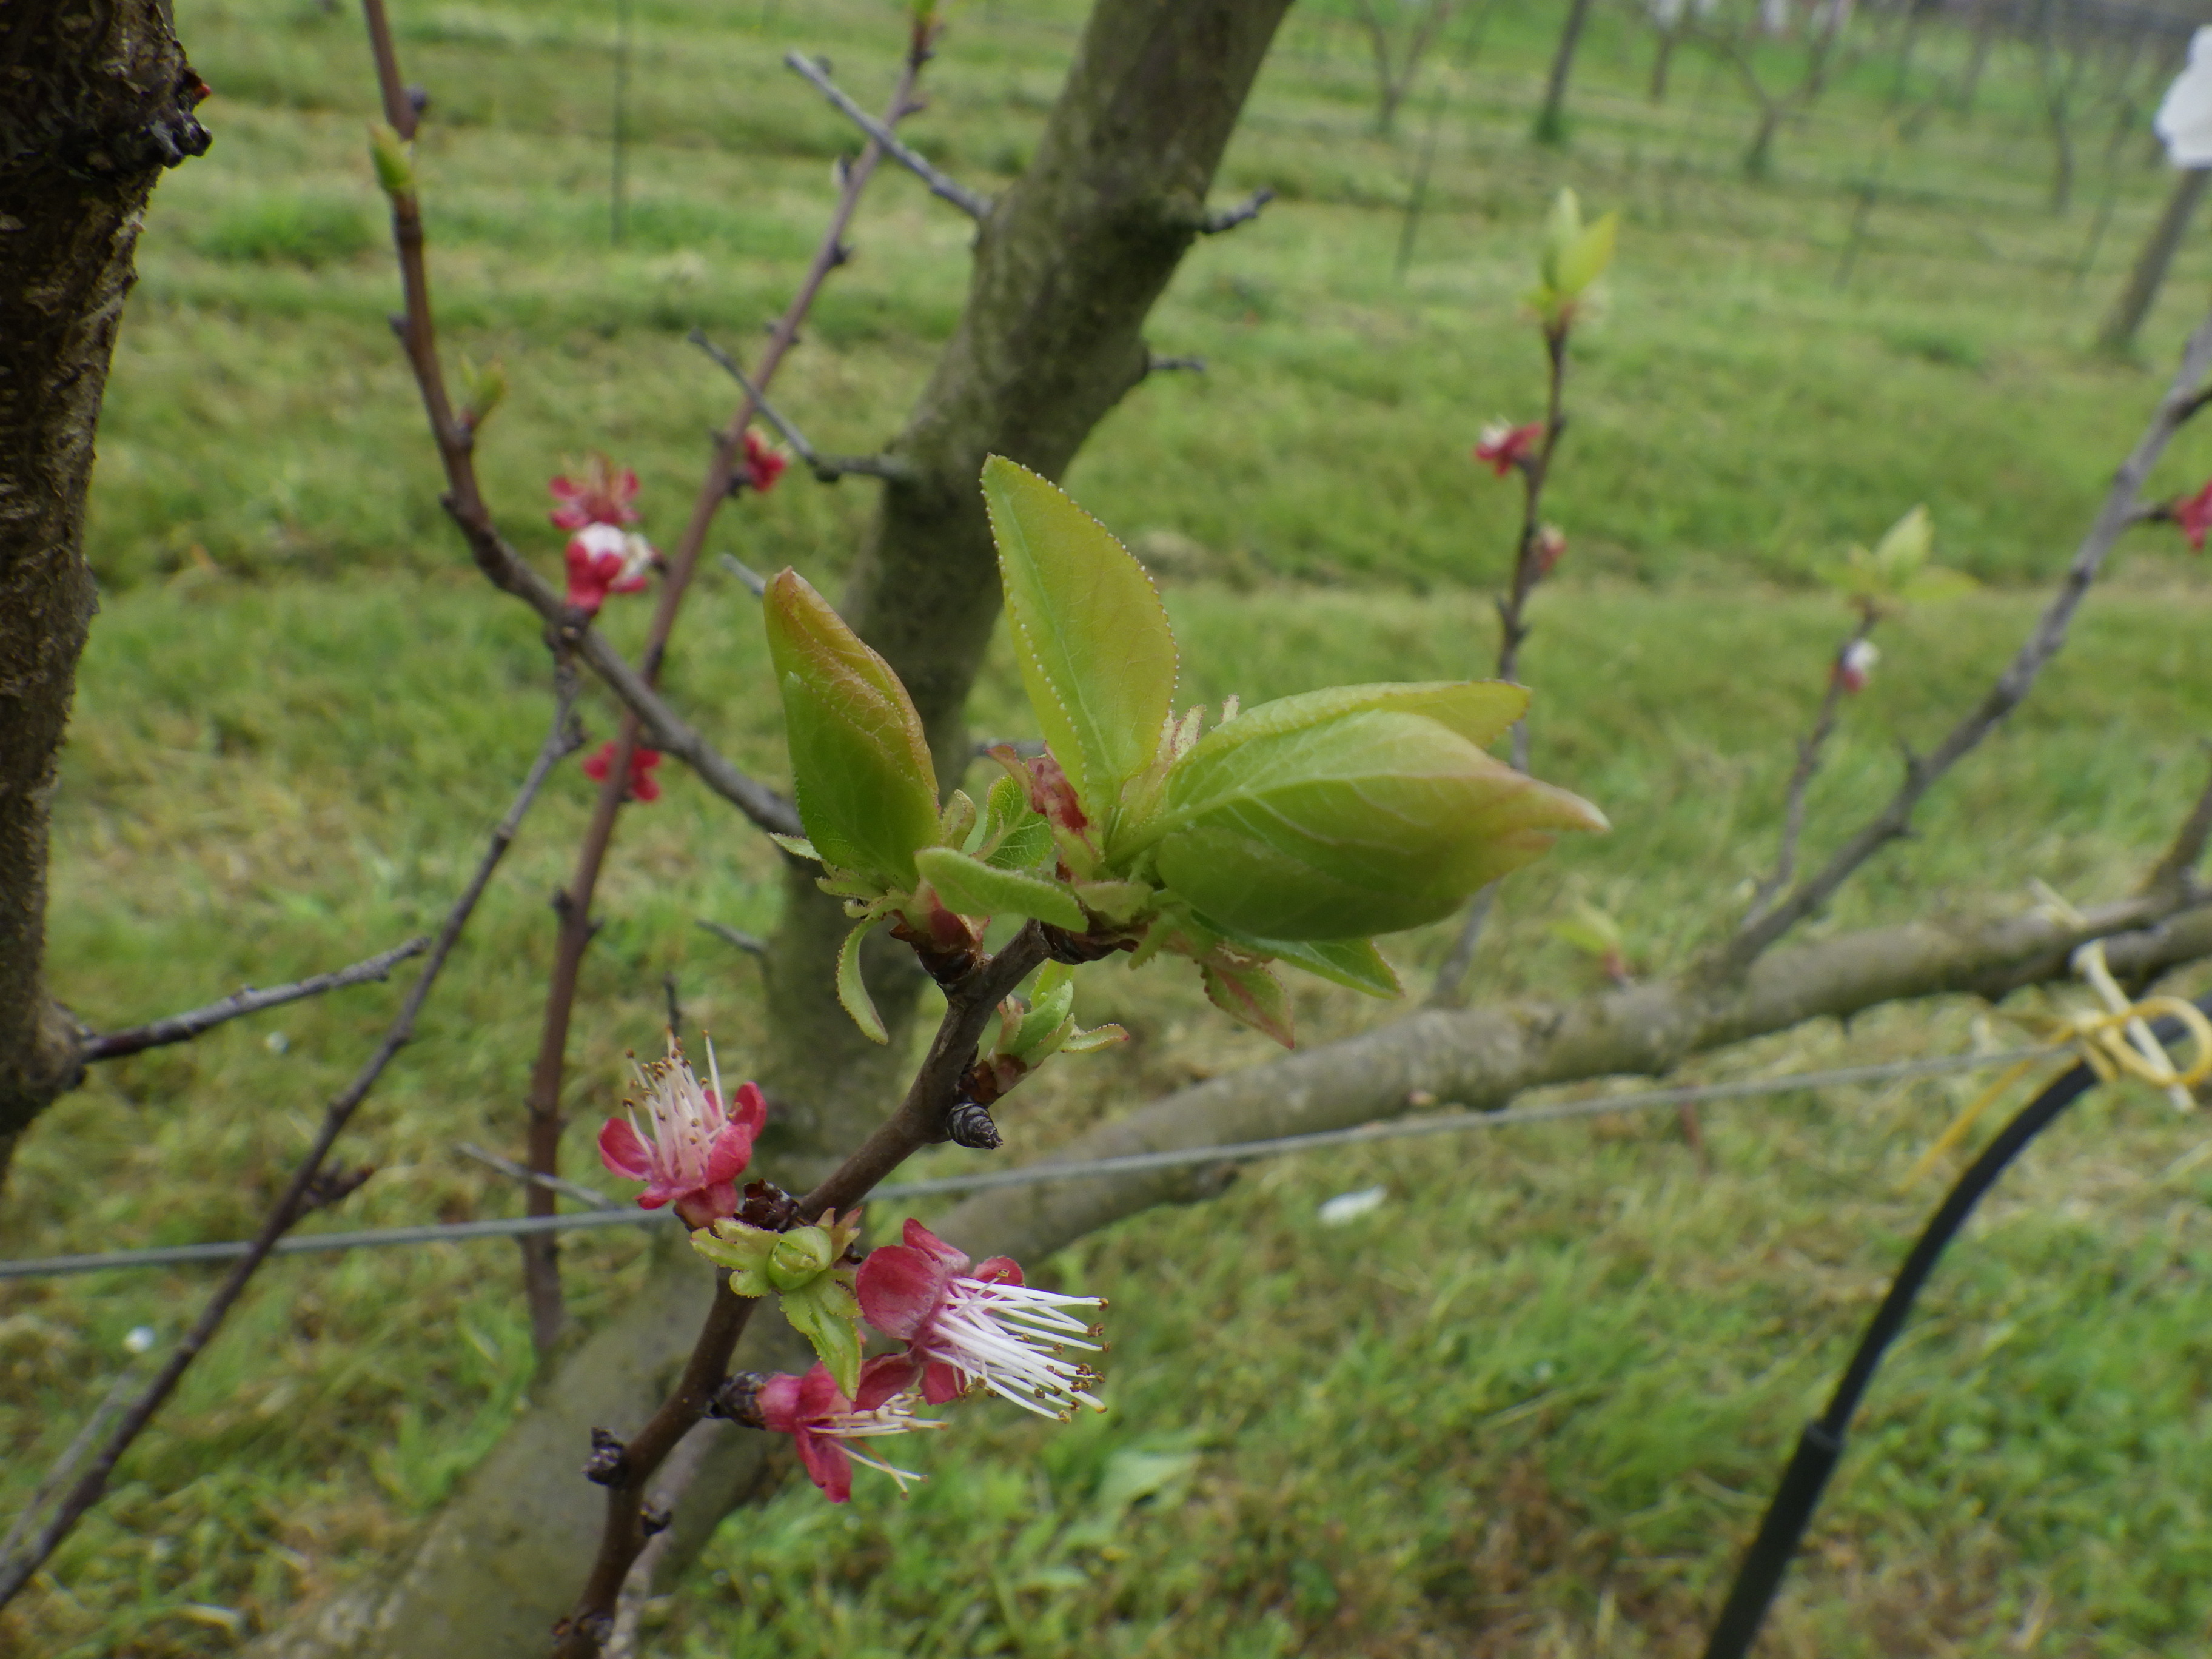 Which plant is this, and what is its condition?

apricot, healthy
